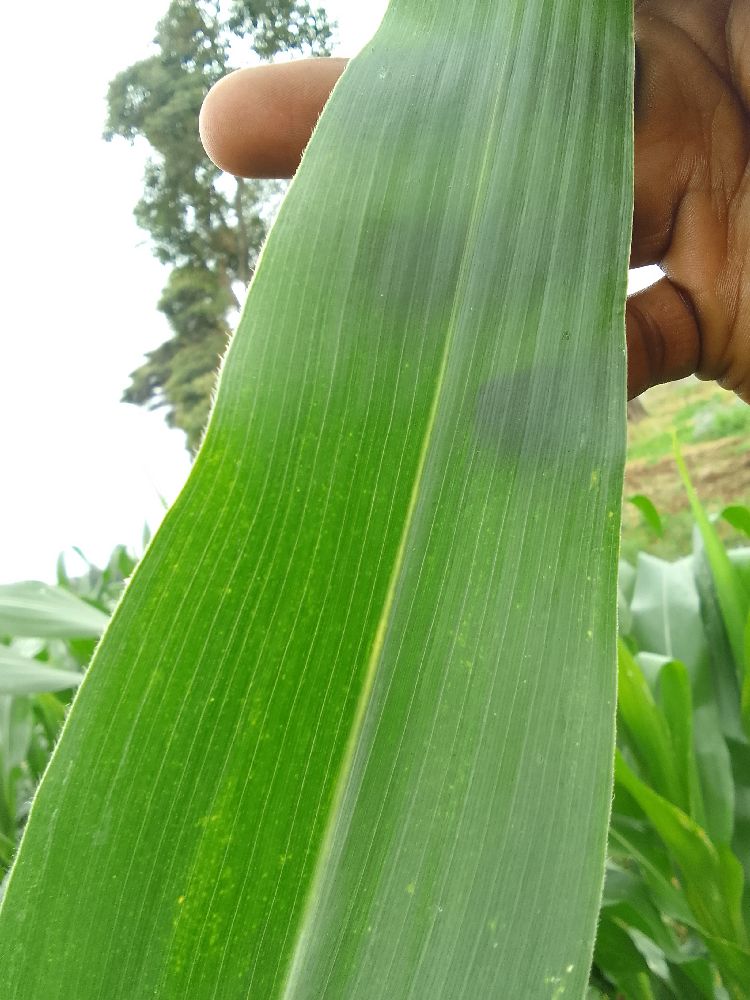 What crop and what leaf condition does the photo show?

maize, healthy
